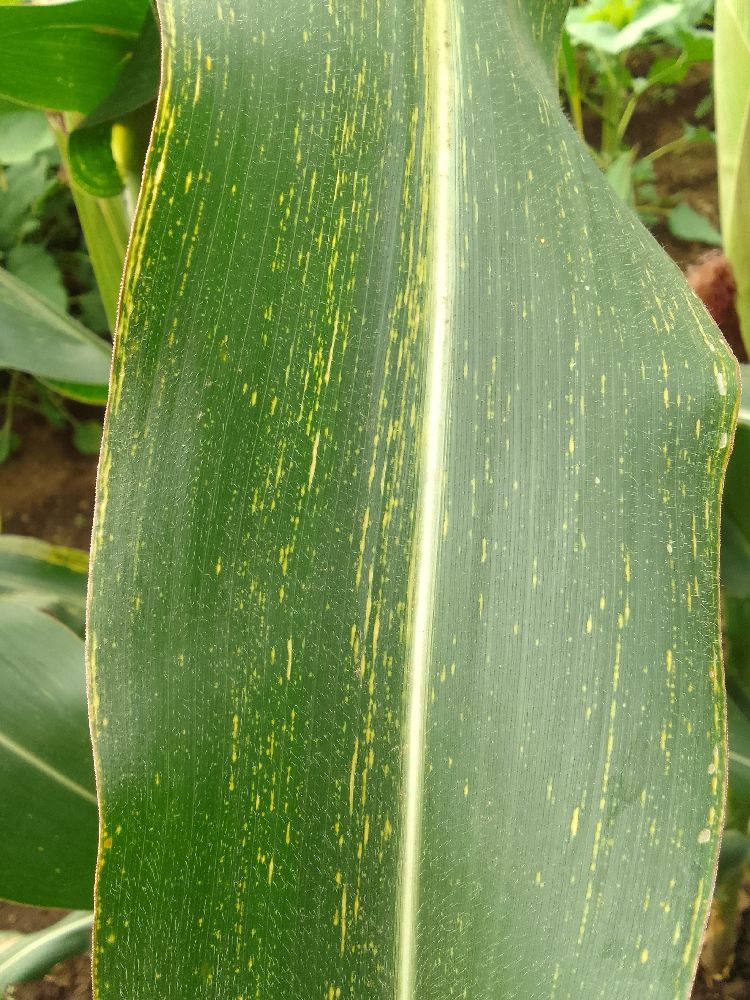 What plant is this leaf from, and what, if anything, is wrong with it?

maize, maize streak virus
